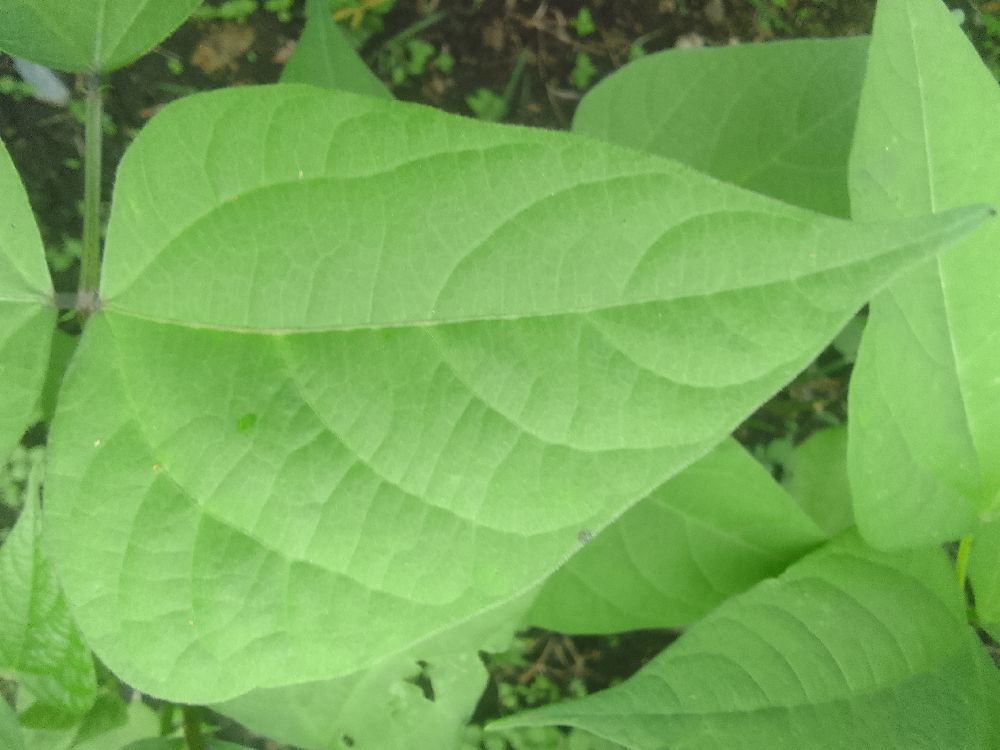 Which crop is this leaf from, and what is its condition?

common bean, healthy
